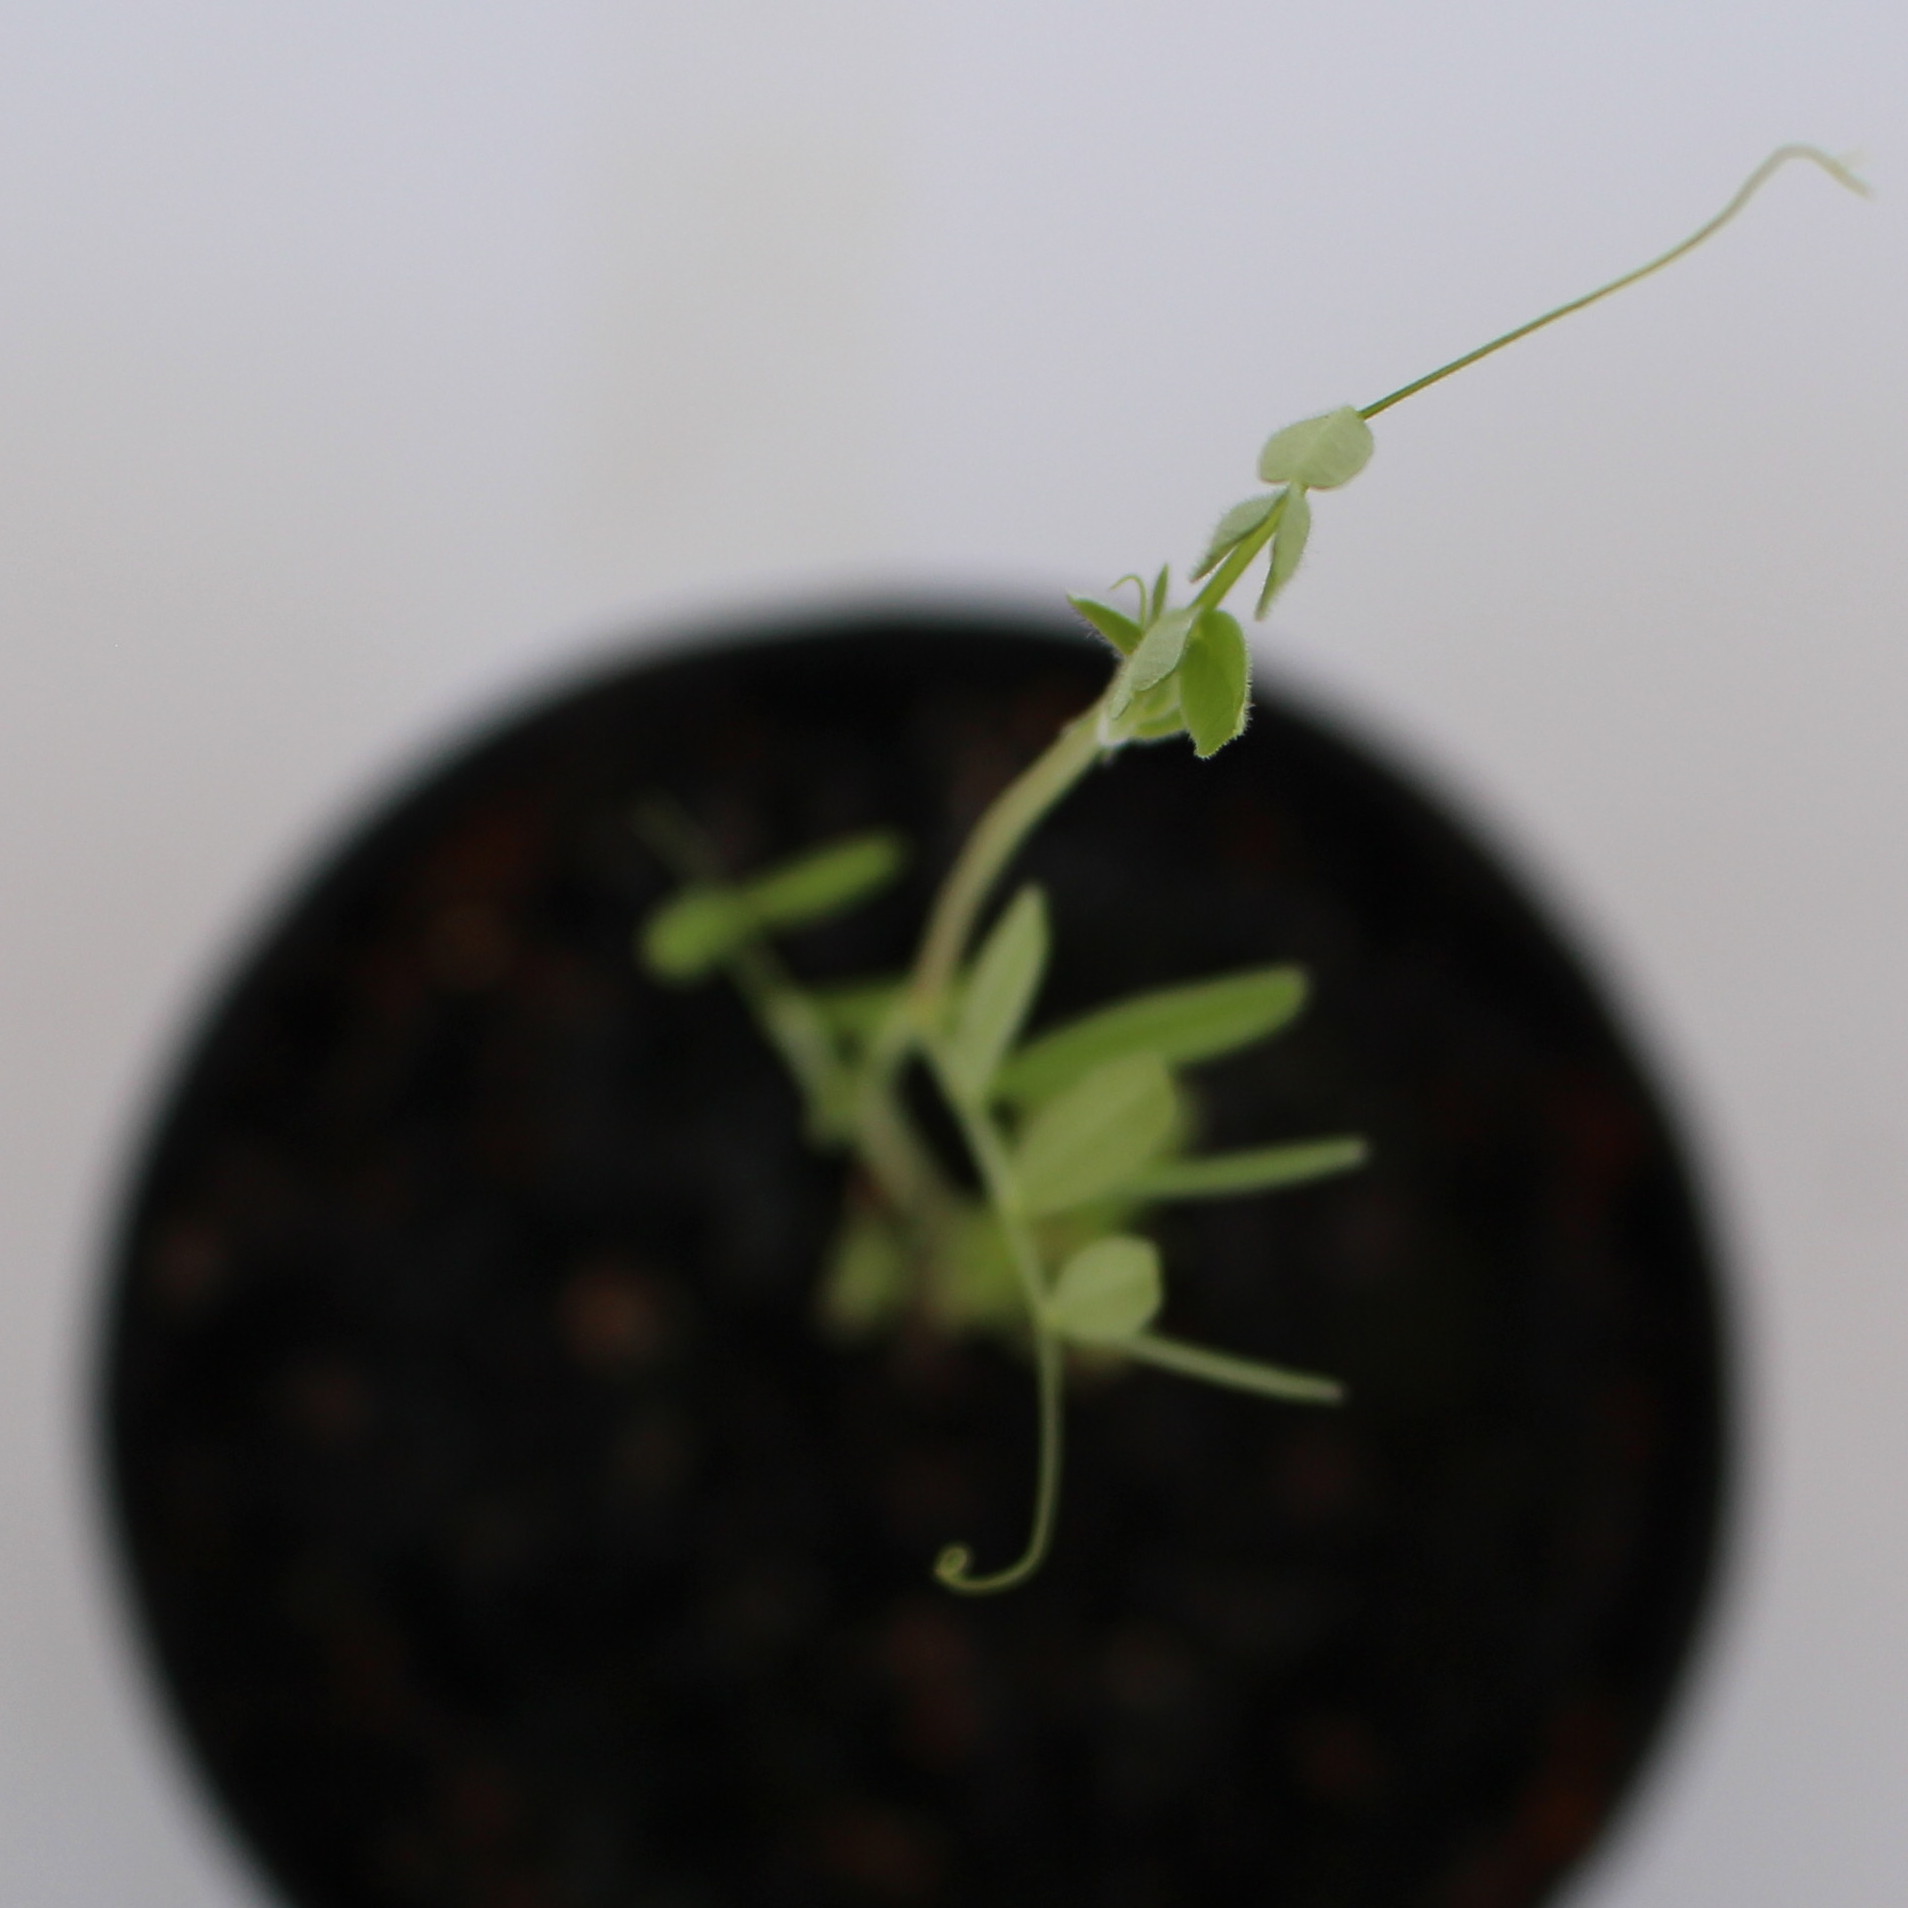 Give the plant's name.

Vicia sativa
